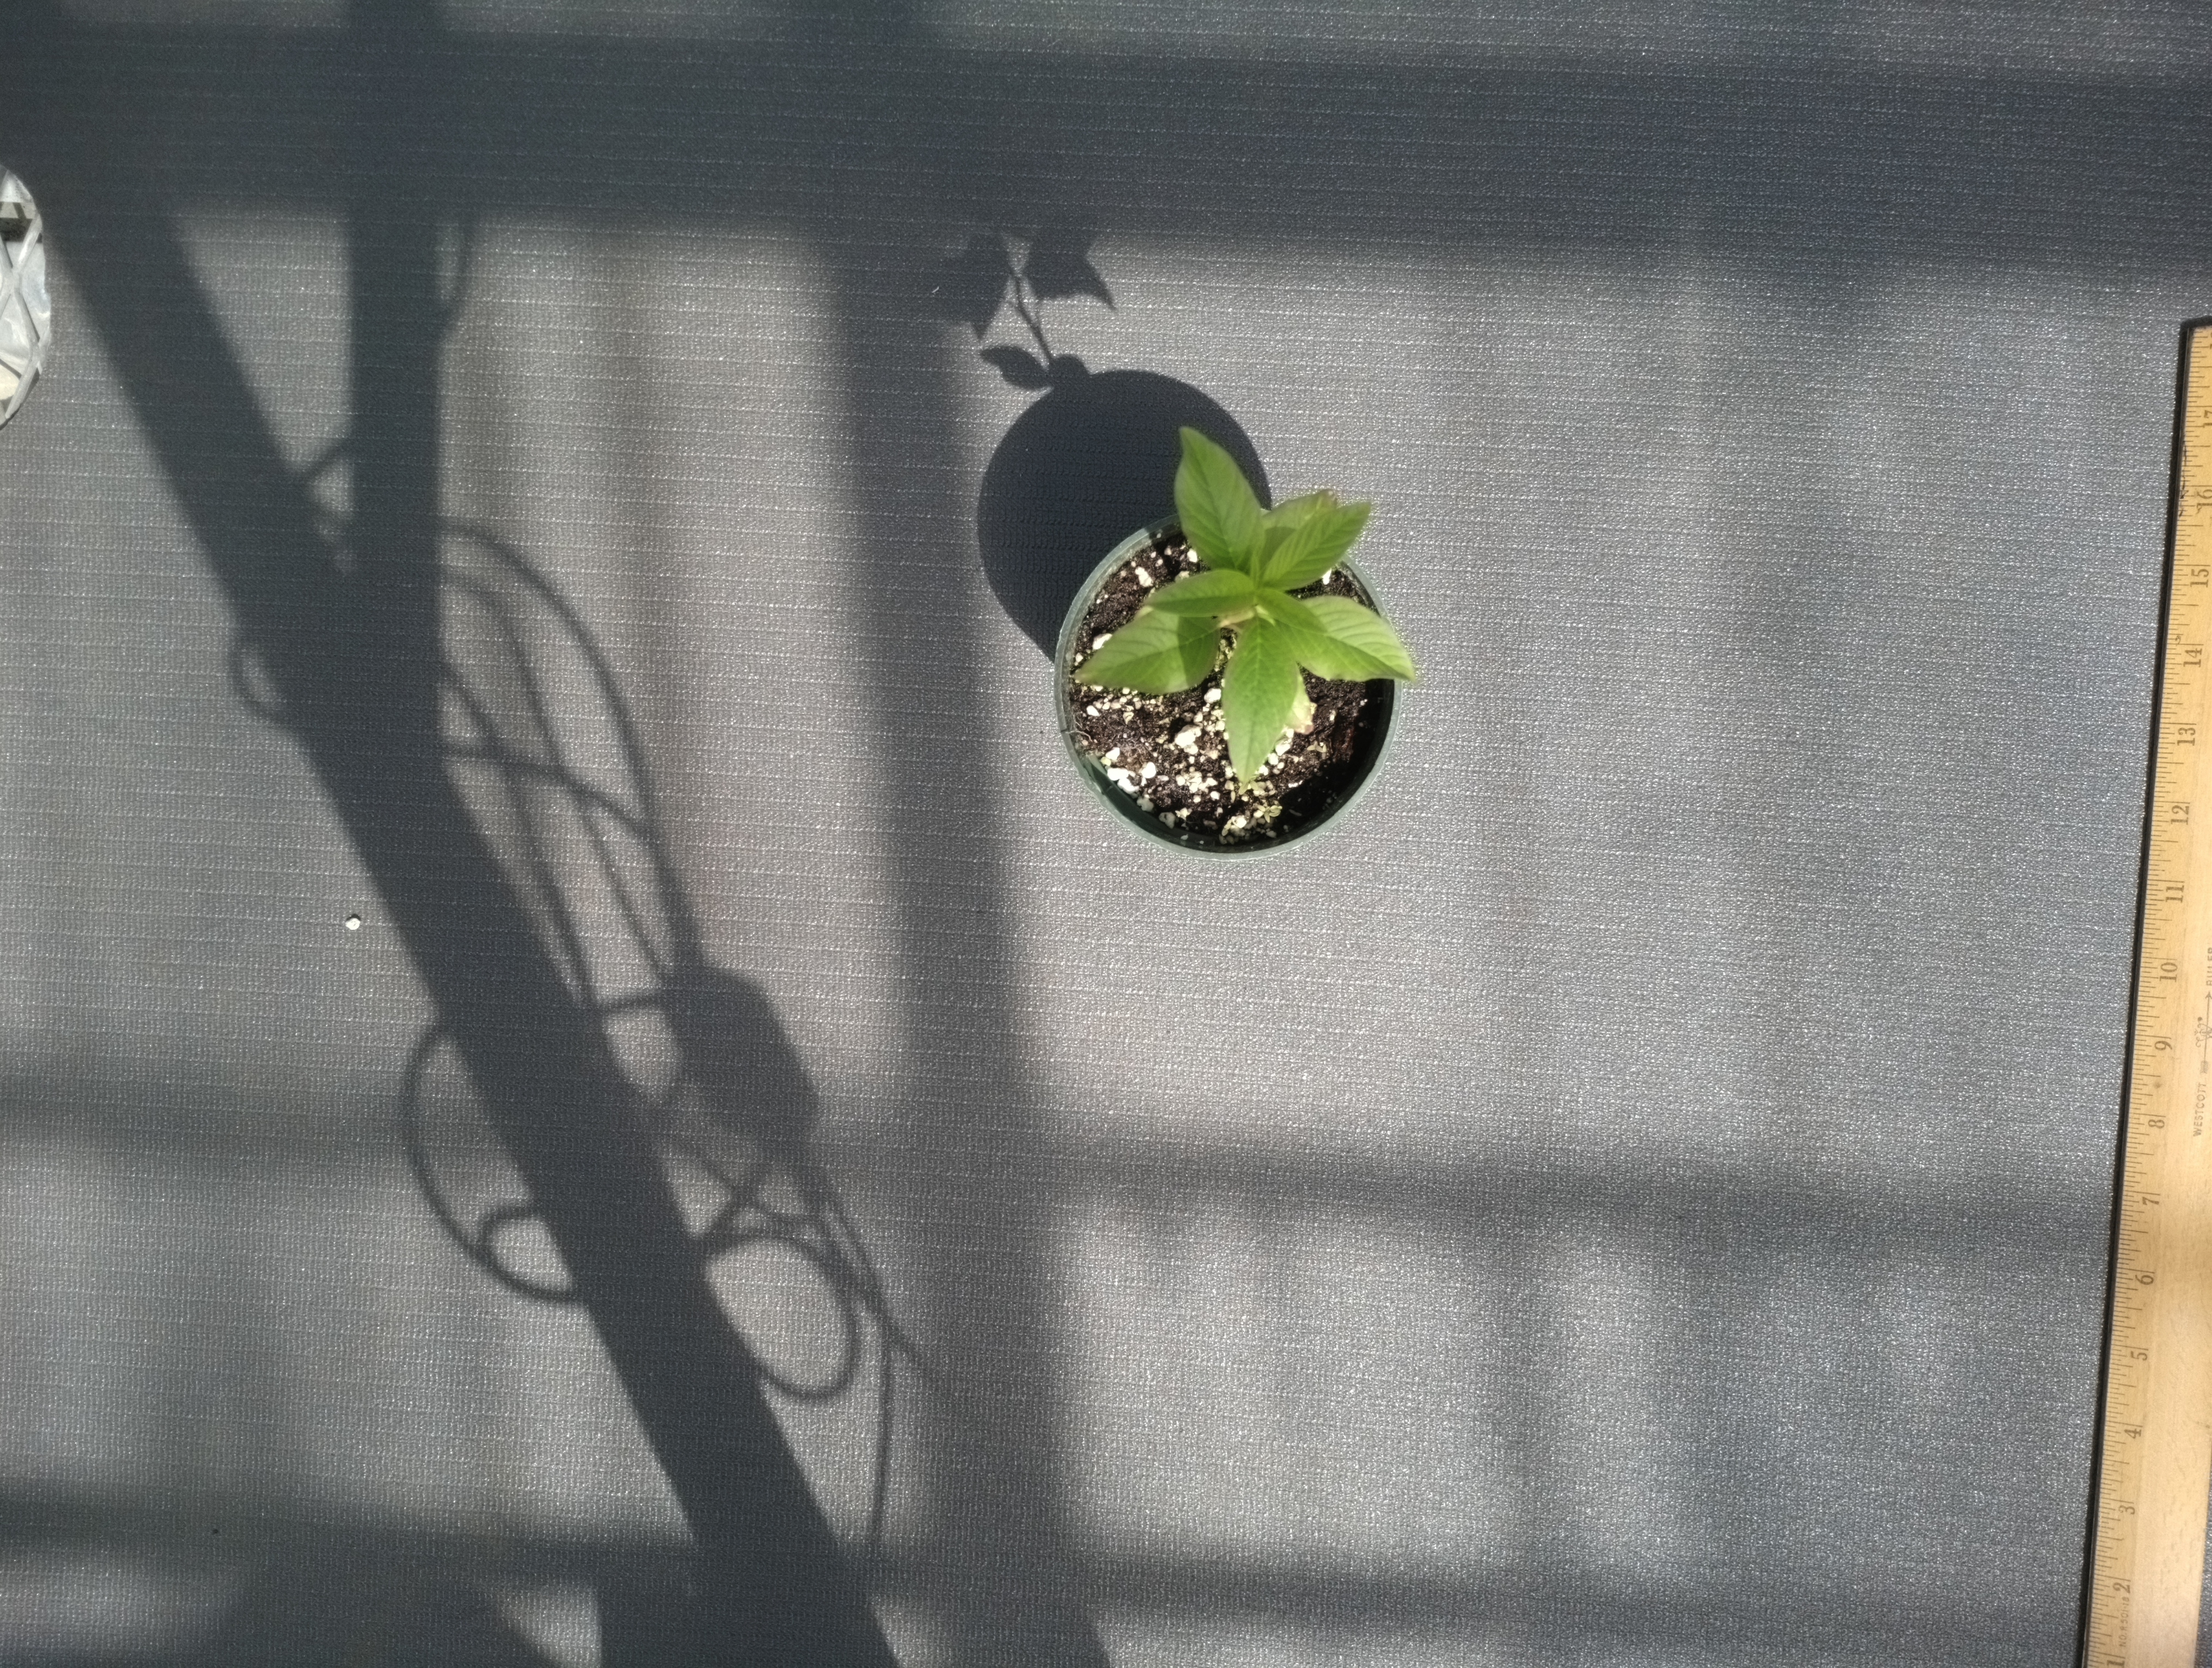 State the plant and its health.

waterhemp, healthy untreated
